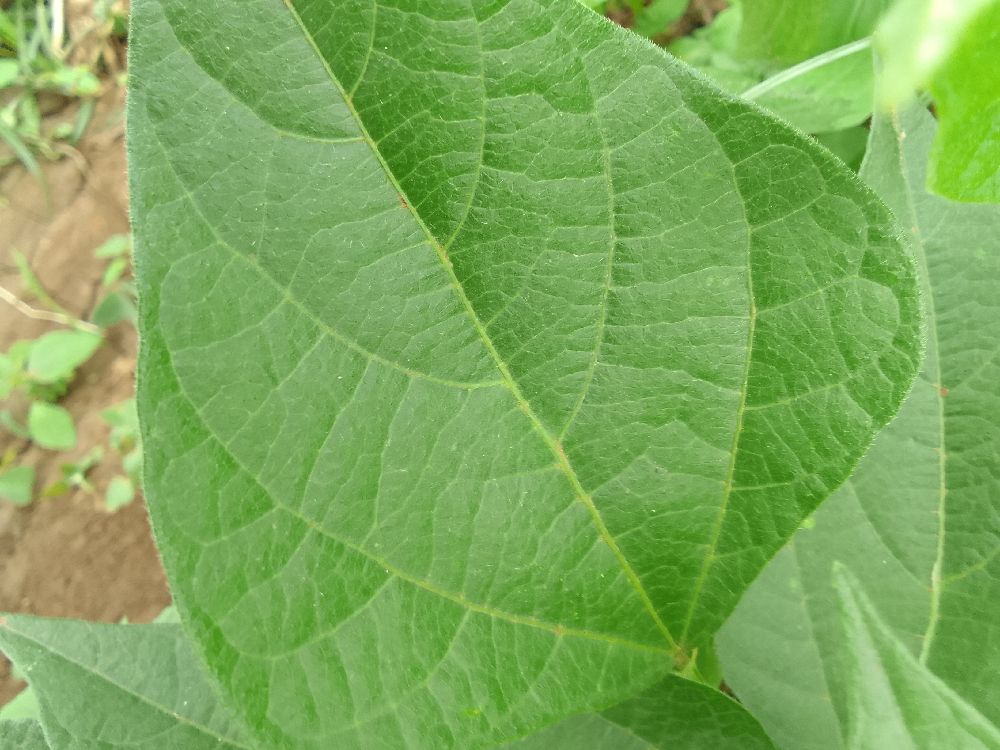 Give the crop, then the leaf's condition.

common bean, healthy
